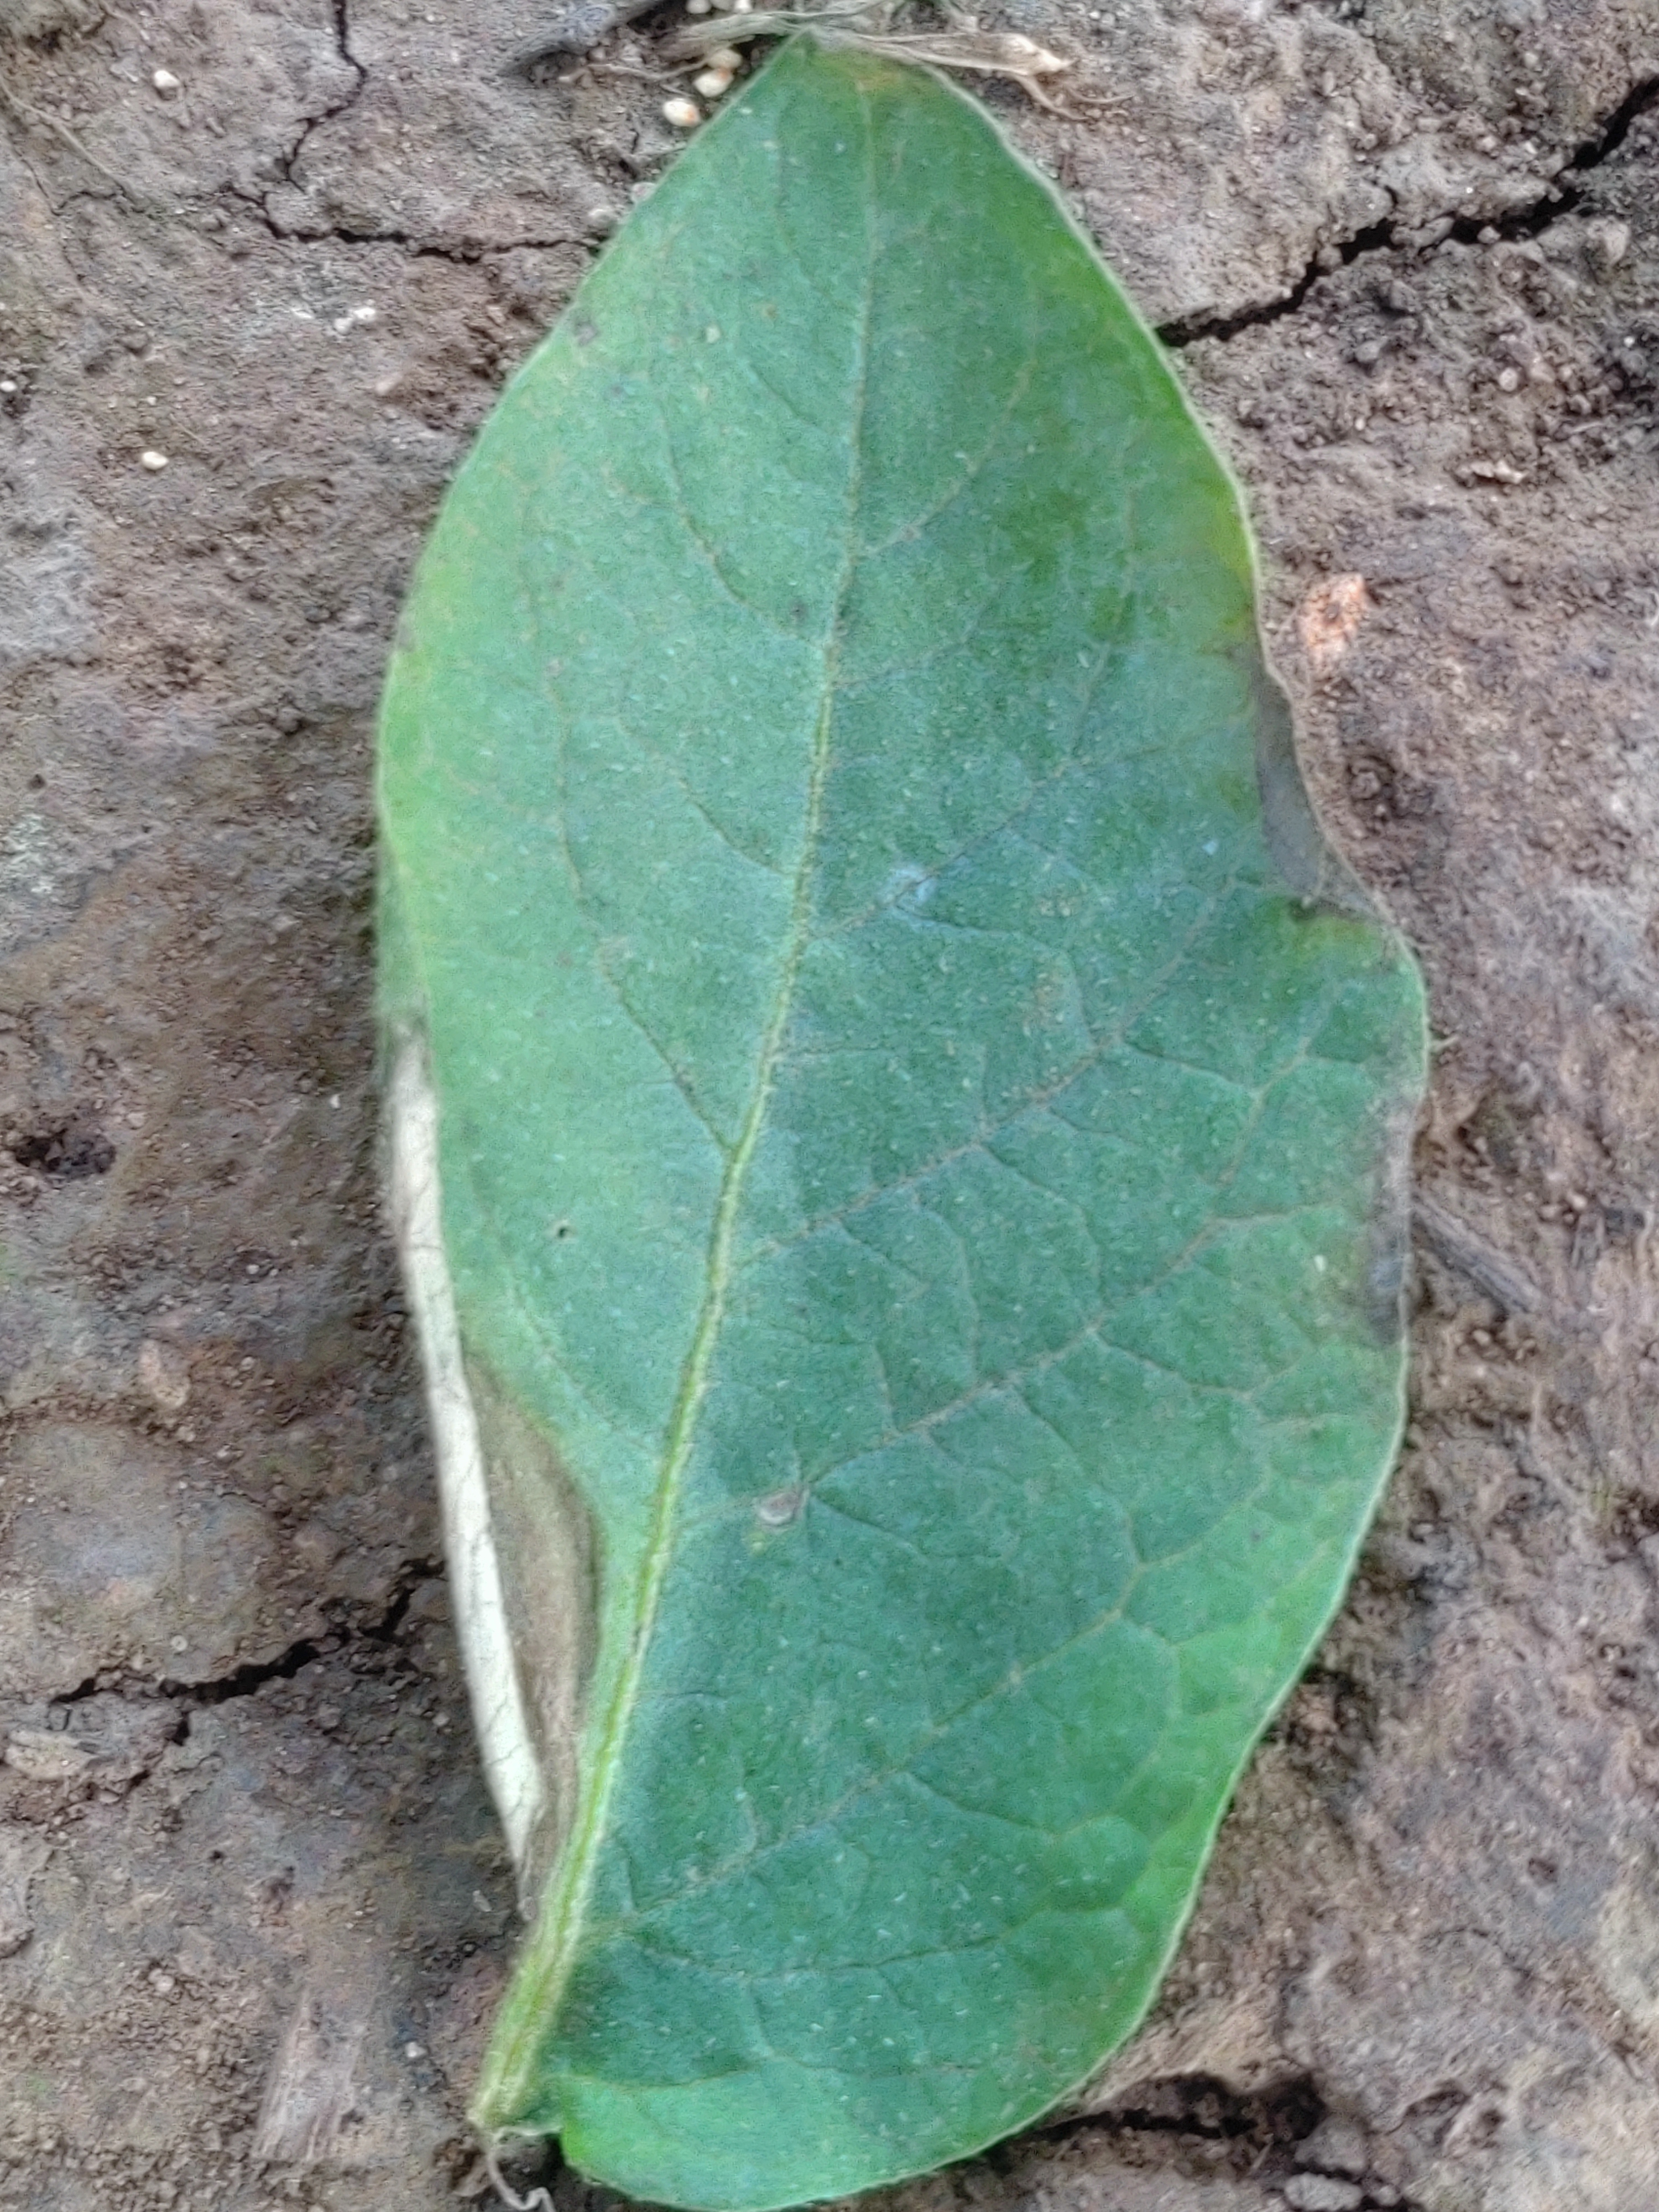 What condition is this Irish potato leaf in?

early blight
